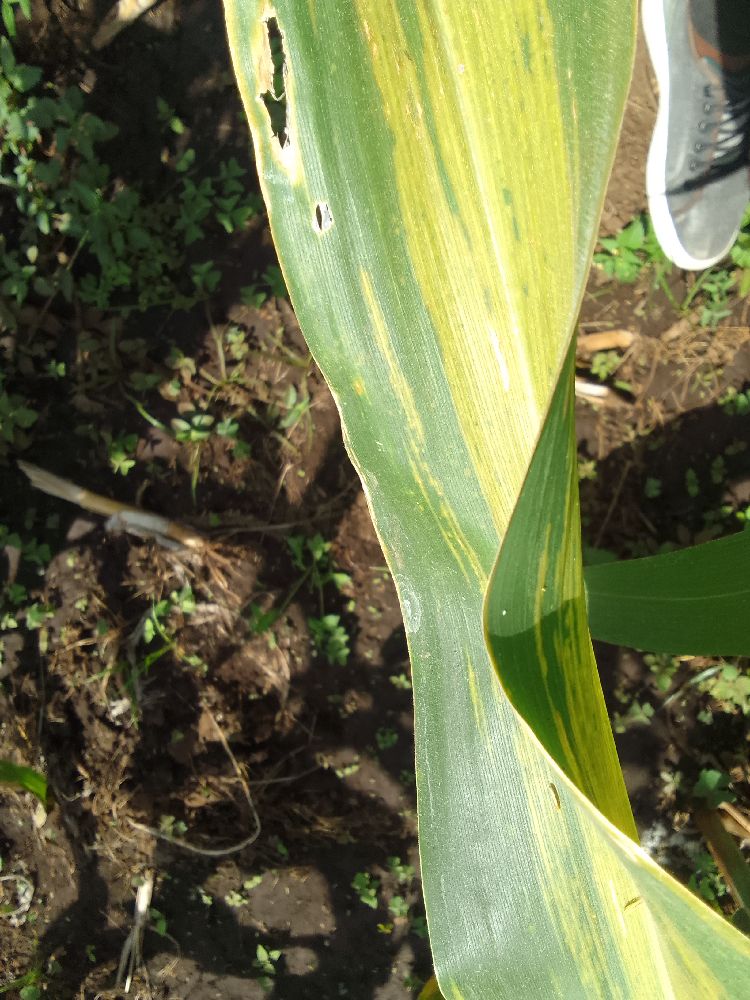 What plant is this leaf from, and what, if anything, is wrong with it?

maize, maize lethal necrosis
